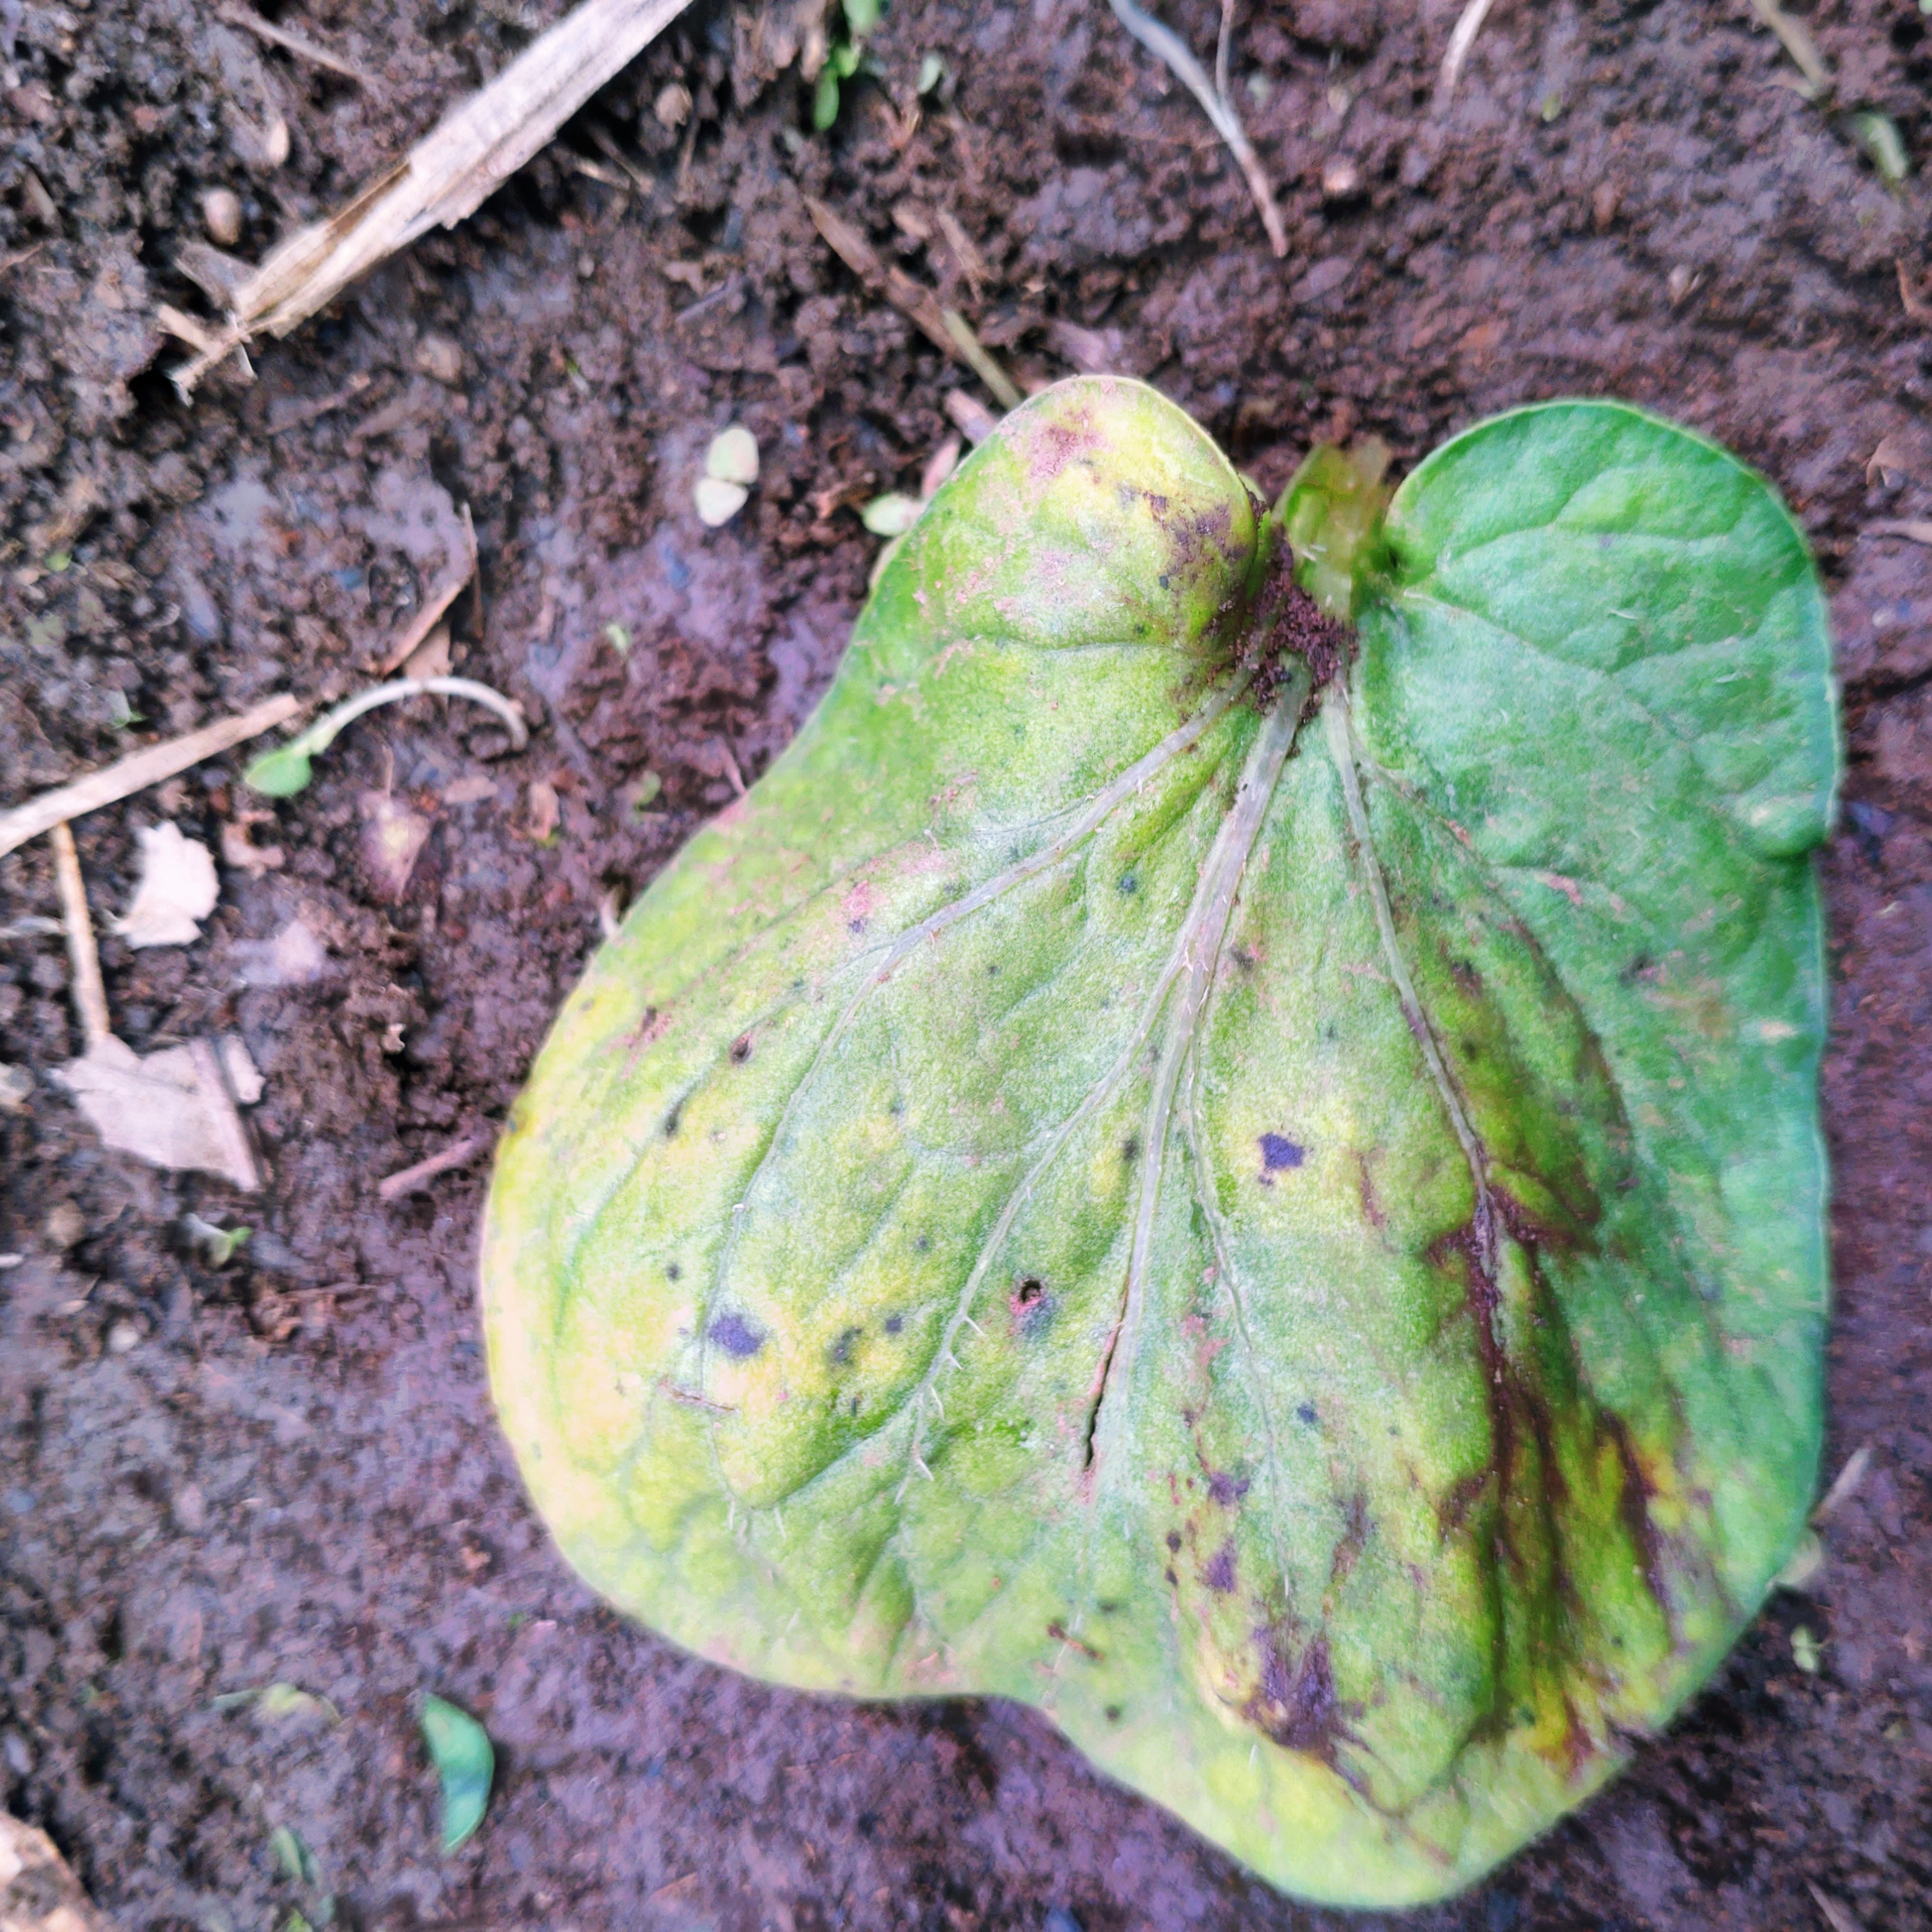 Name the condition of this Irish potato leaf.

late blight
